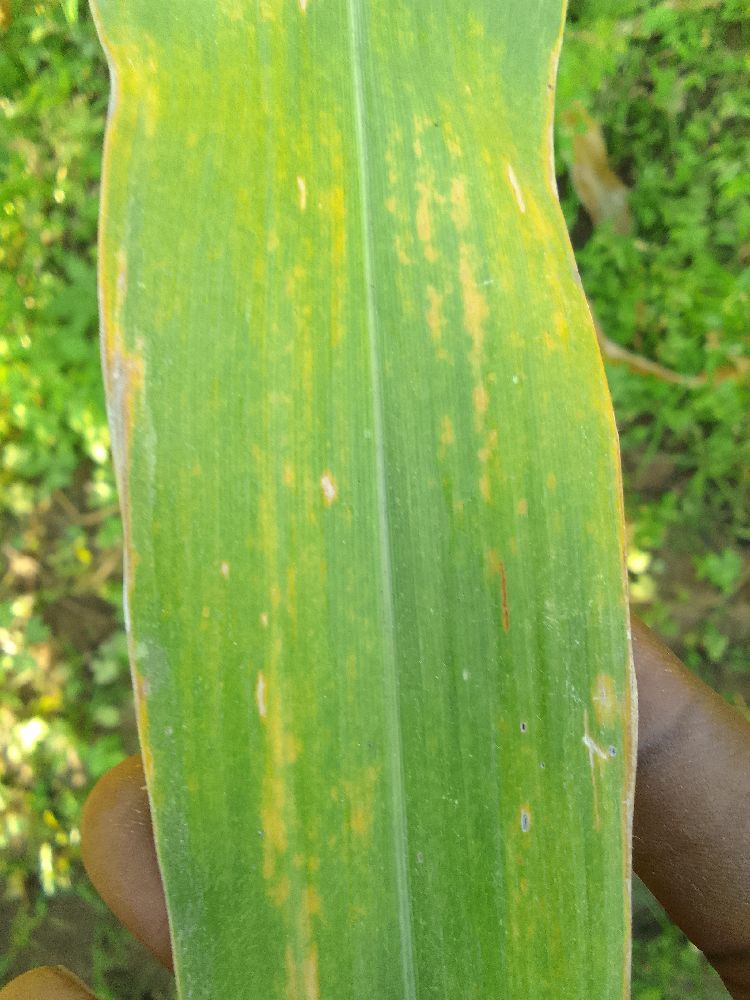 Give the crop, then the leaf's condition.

maize, maize lethal necrosis
